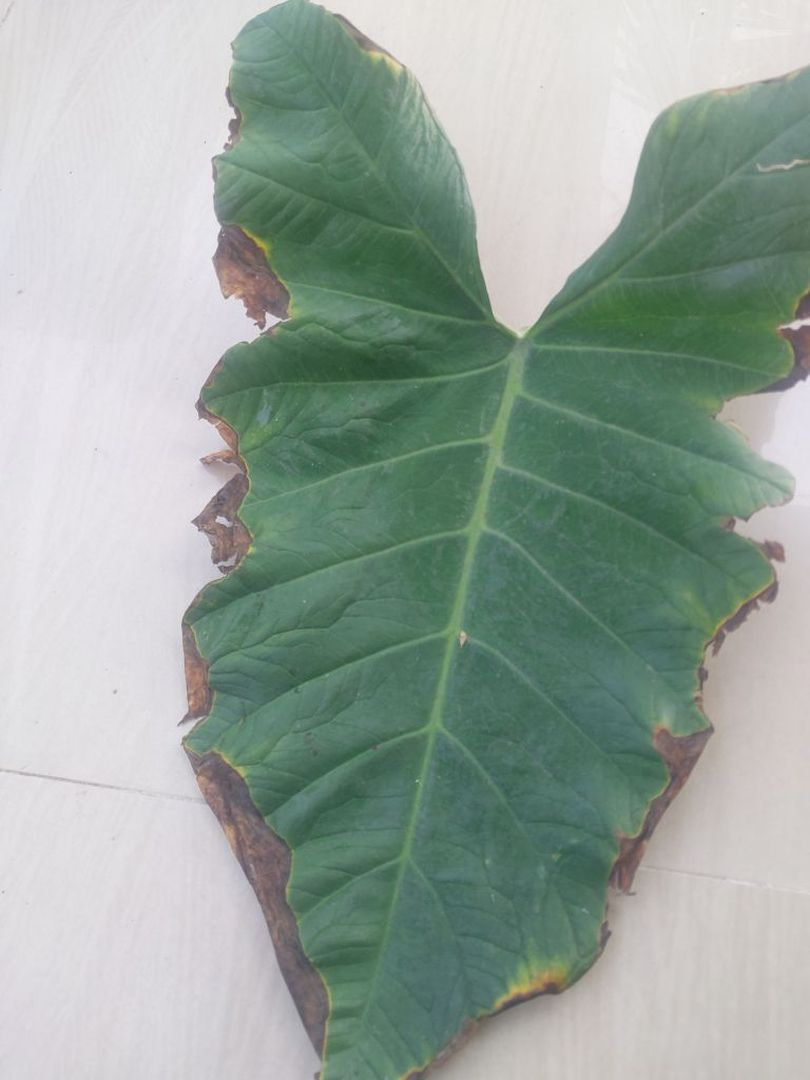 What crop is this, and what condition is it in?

taro, leaf blight
